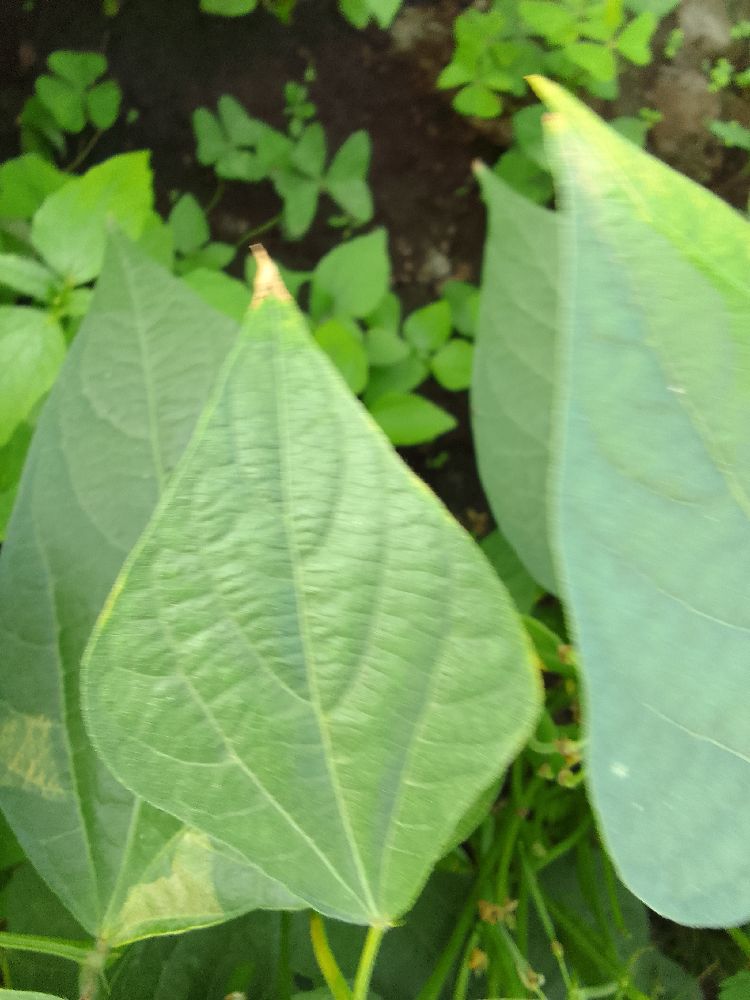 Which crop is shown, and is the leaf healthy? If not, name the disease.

common bean, healthy
